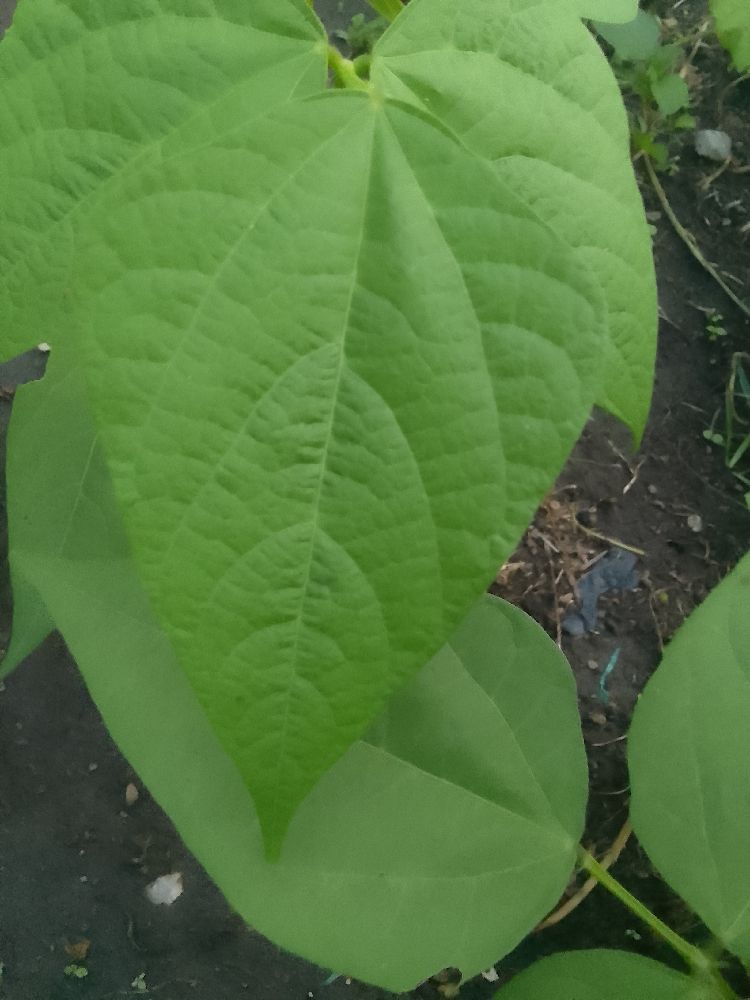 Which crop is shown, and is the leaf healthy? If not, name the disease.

common bean, healthy
